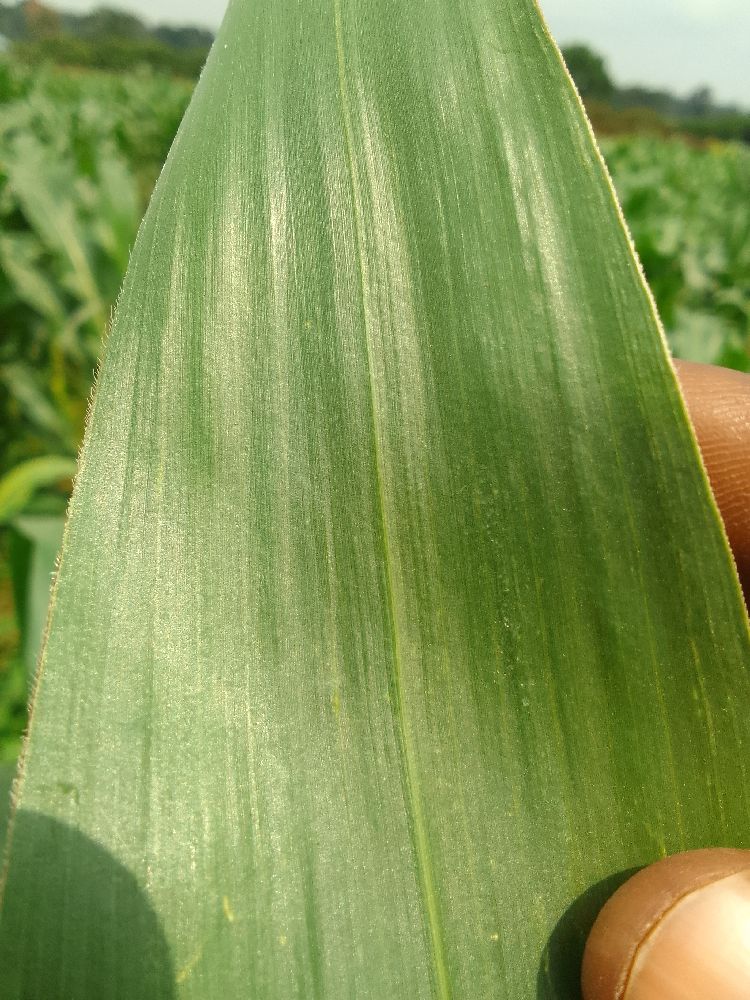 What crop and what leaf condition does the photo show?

maize, healthy
